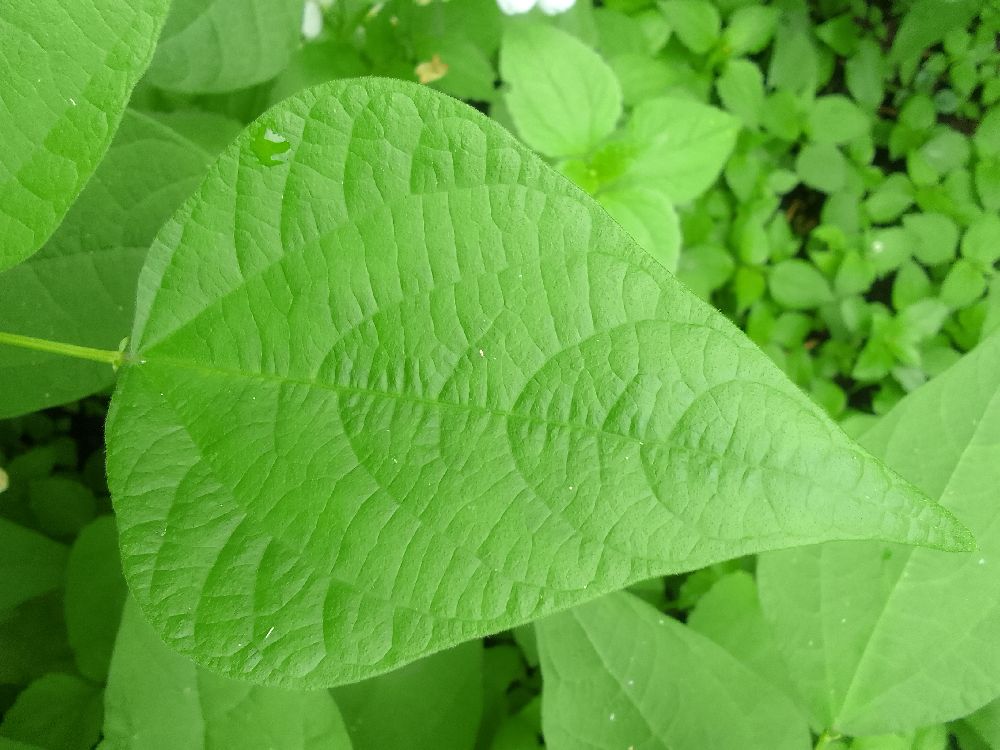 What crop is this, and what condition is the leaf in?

common bean, healthy
